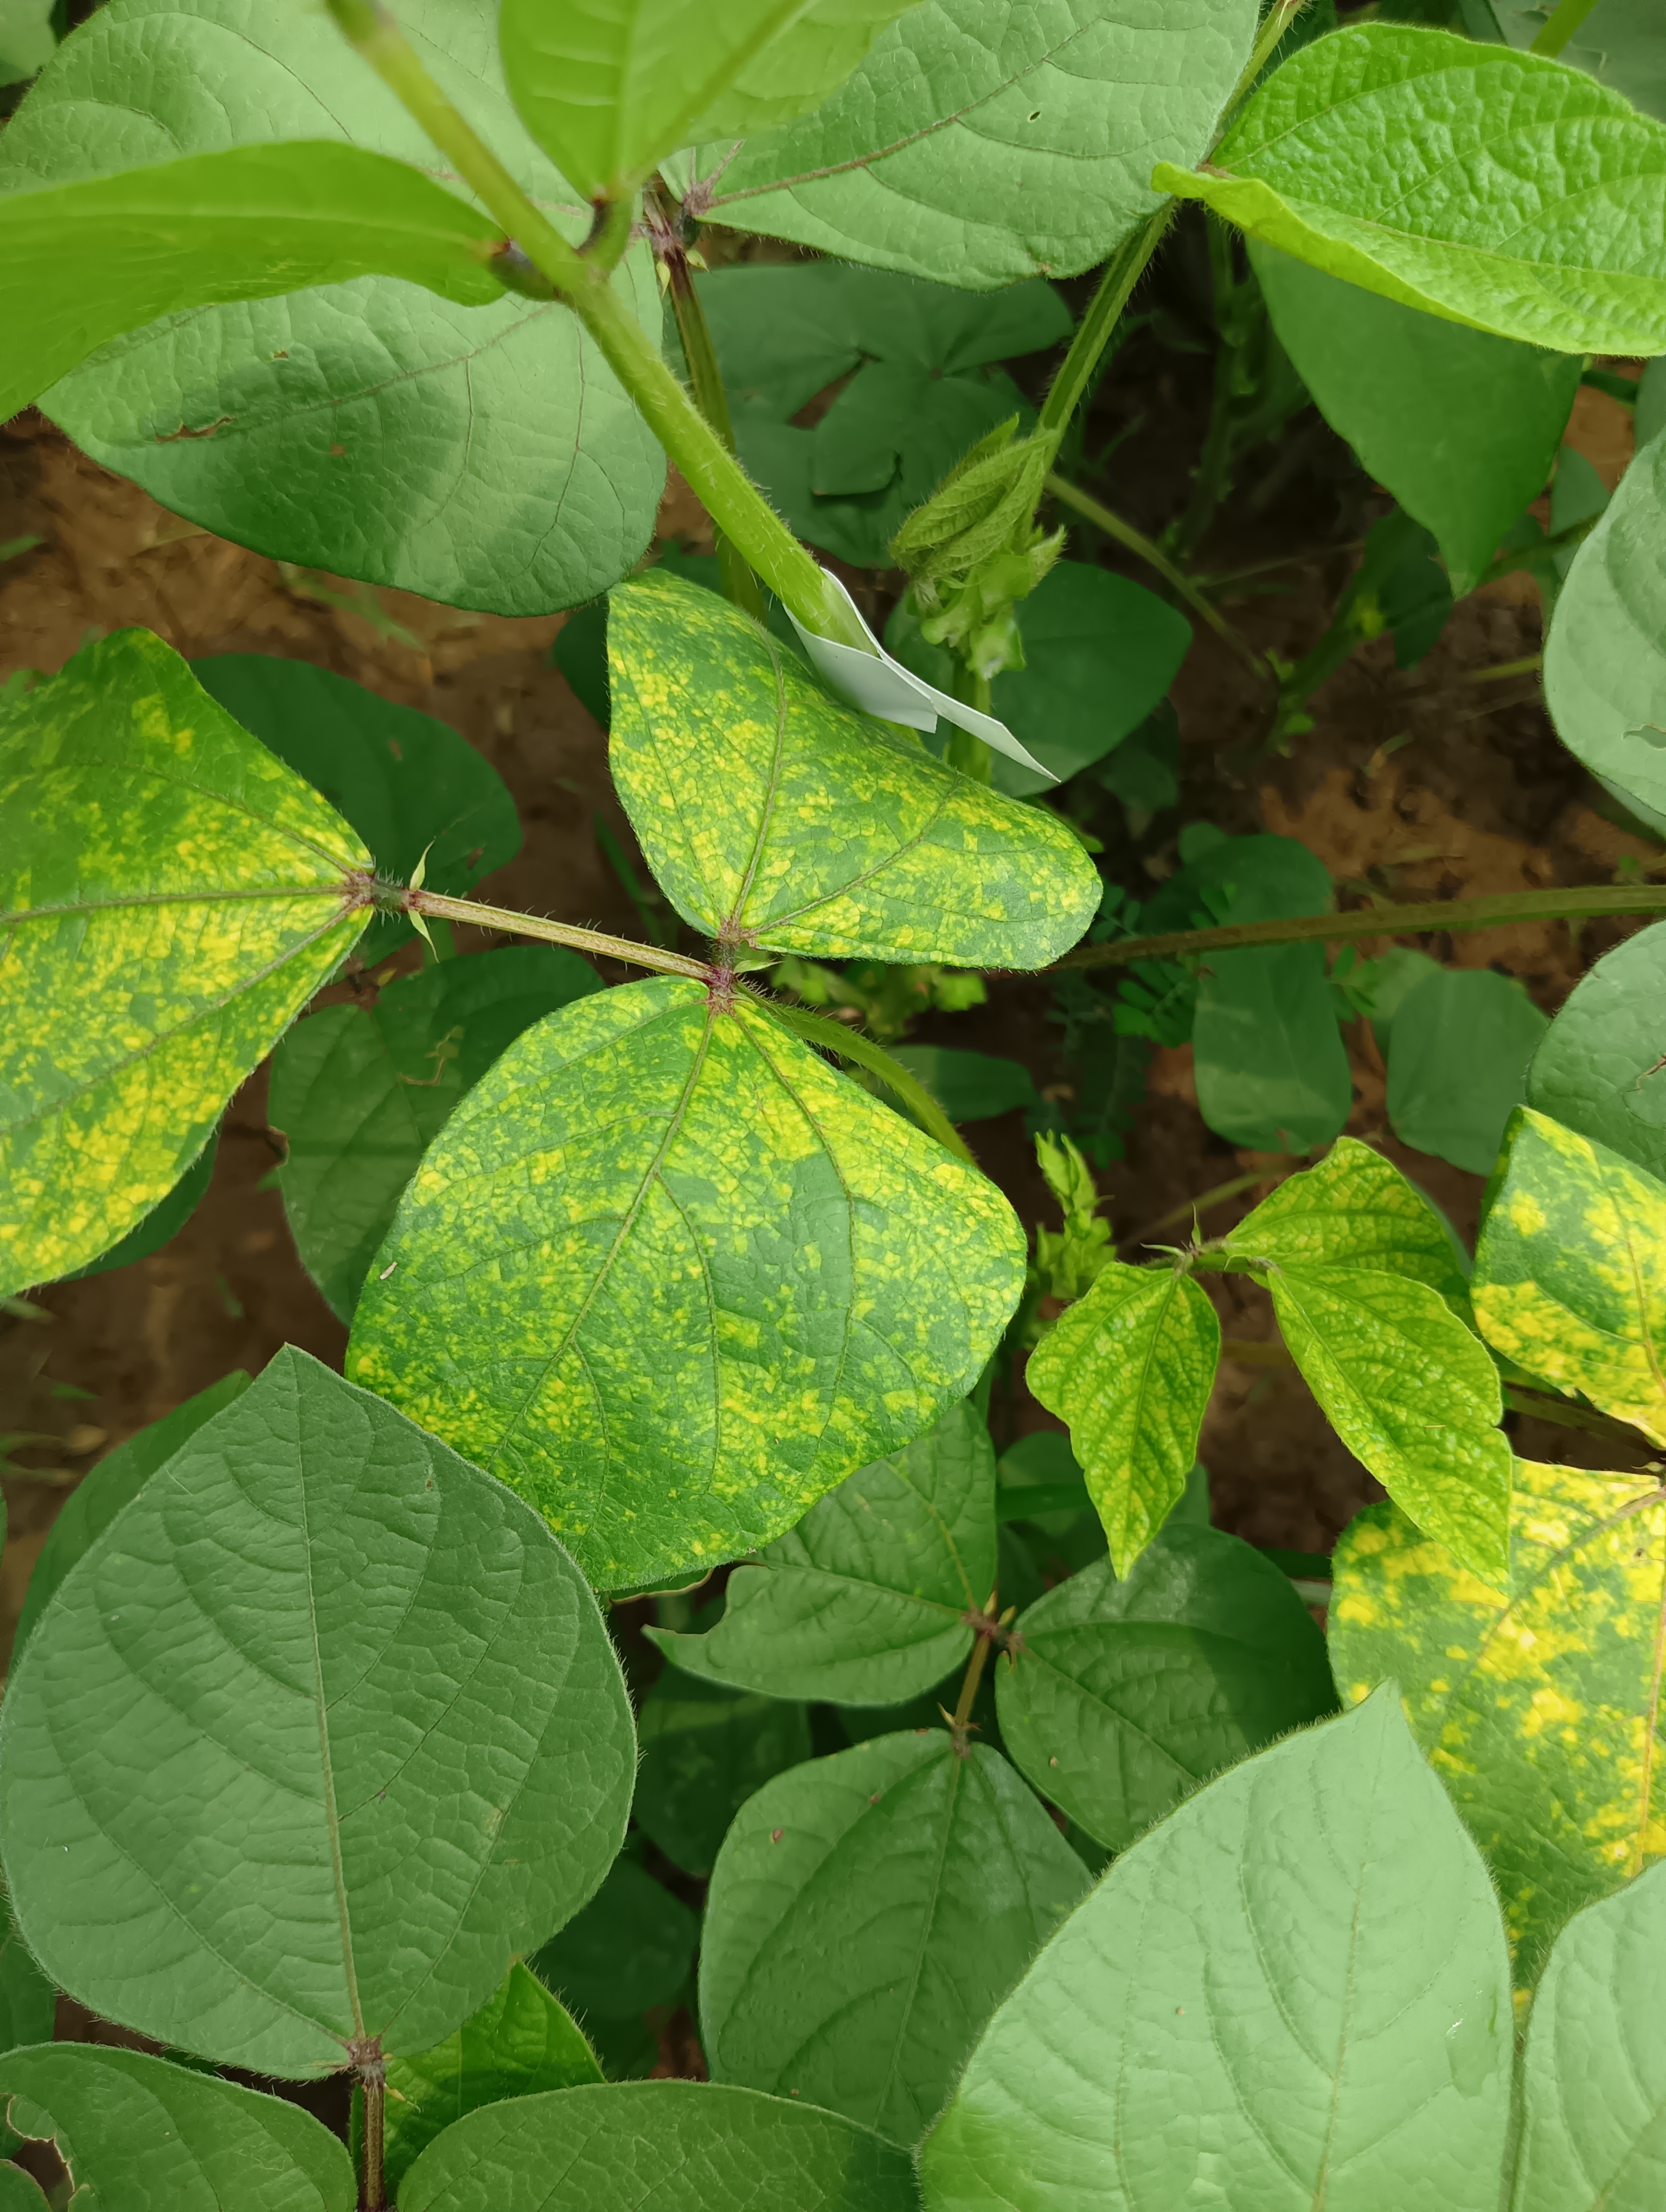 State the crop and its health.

mungbean, yellow mosaic
